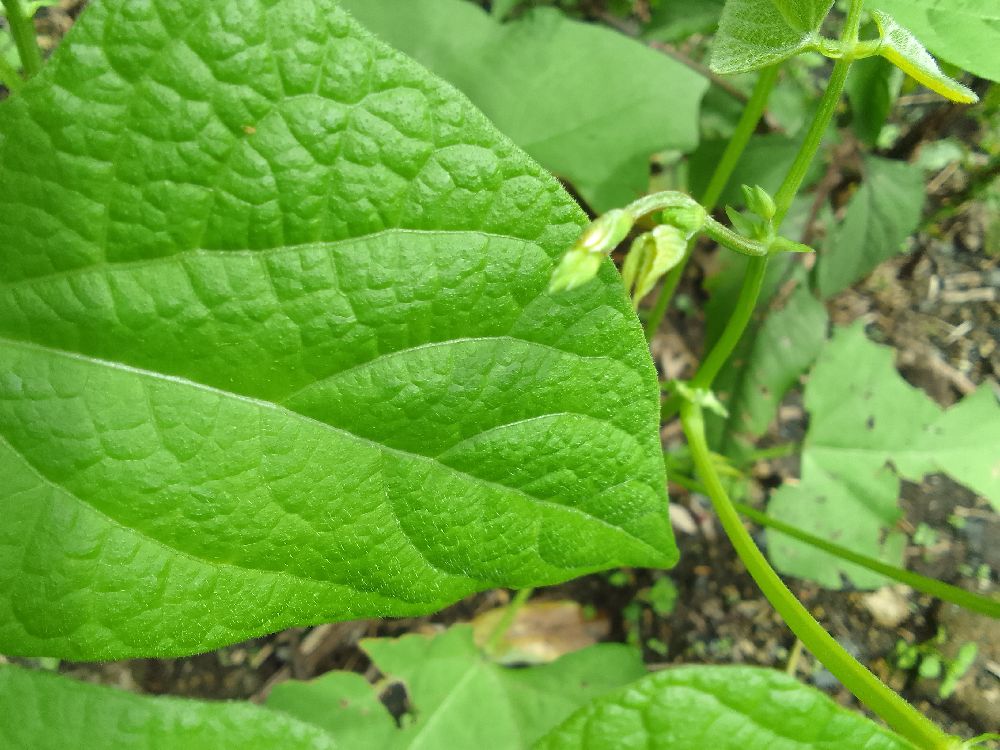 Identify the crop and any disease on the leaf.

common bean, healthy
